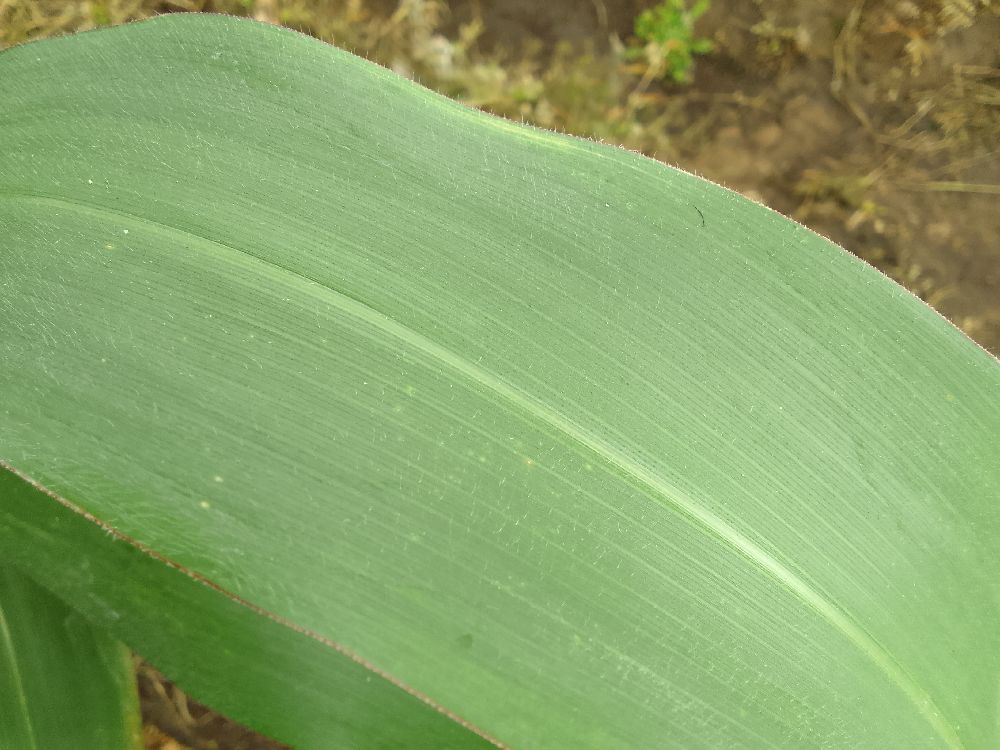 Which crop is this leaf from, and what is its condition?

maize, healthy
